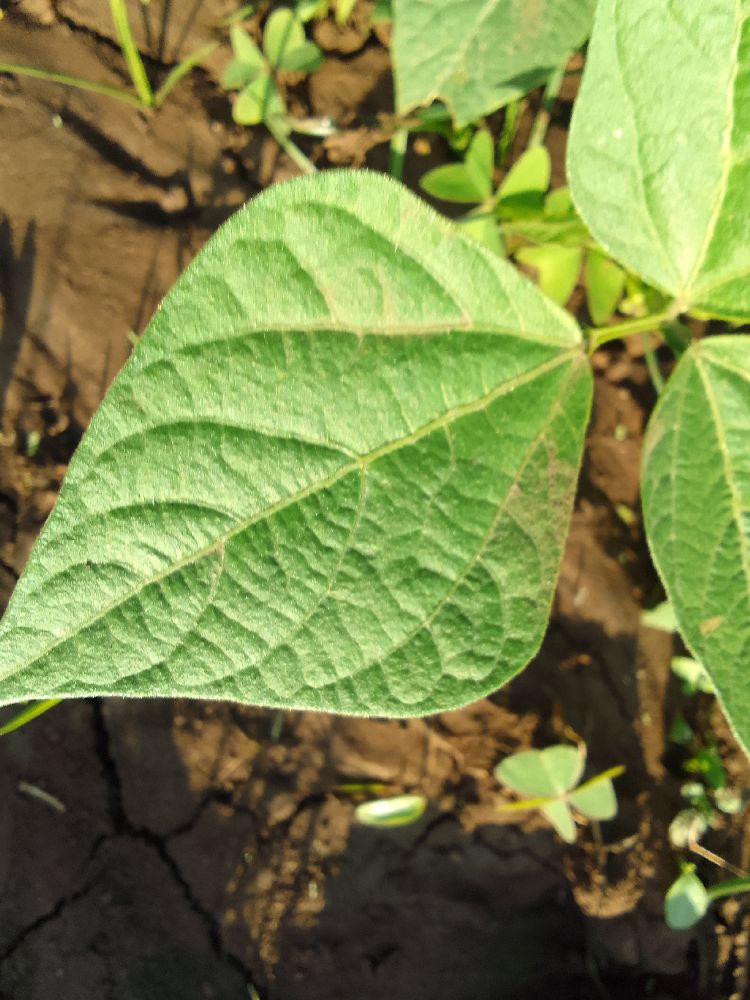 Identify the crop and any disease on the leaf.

common bean, healthy
